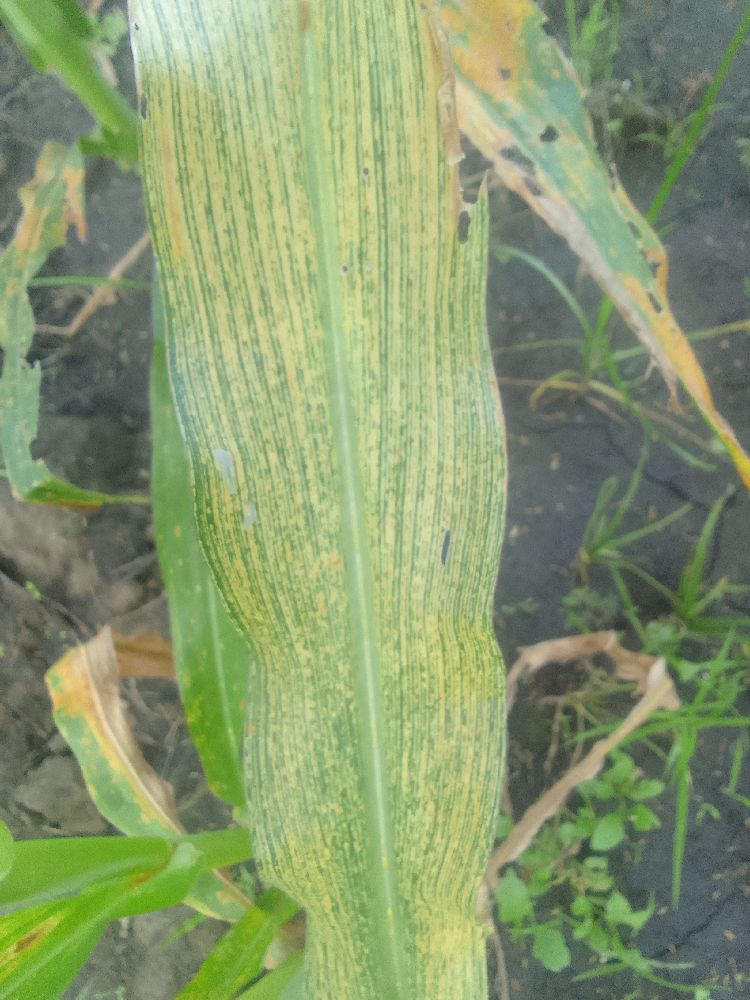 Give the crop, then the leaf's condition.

maize, maize streak virus
